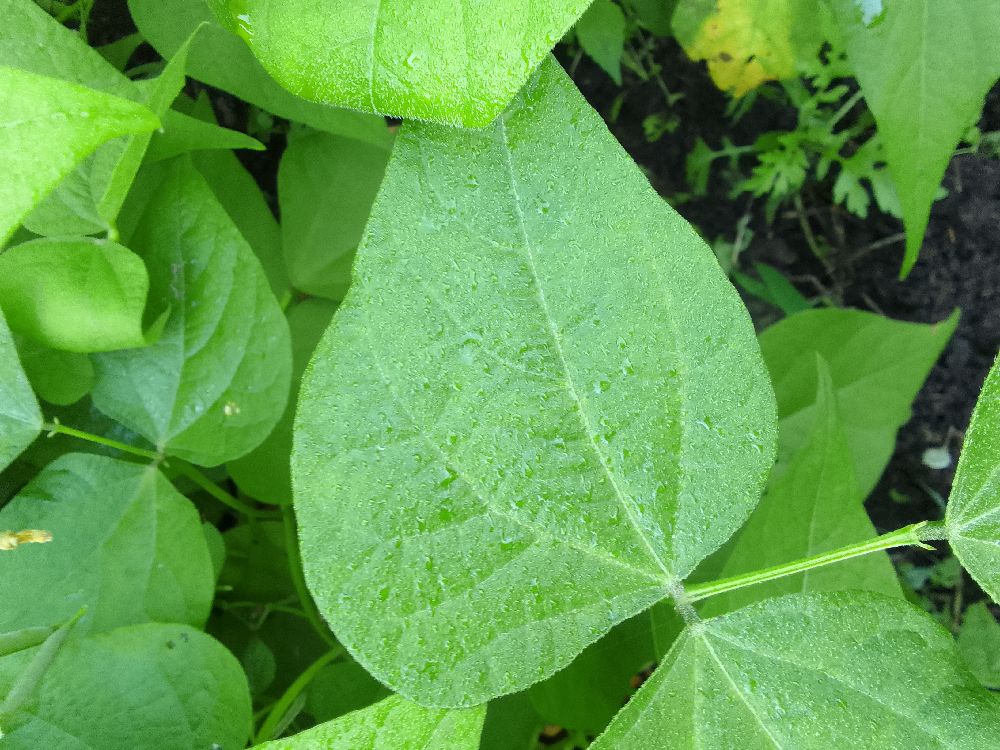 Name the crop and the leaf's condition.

common bean, healthy
